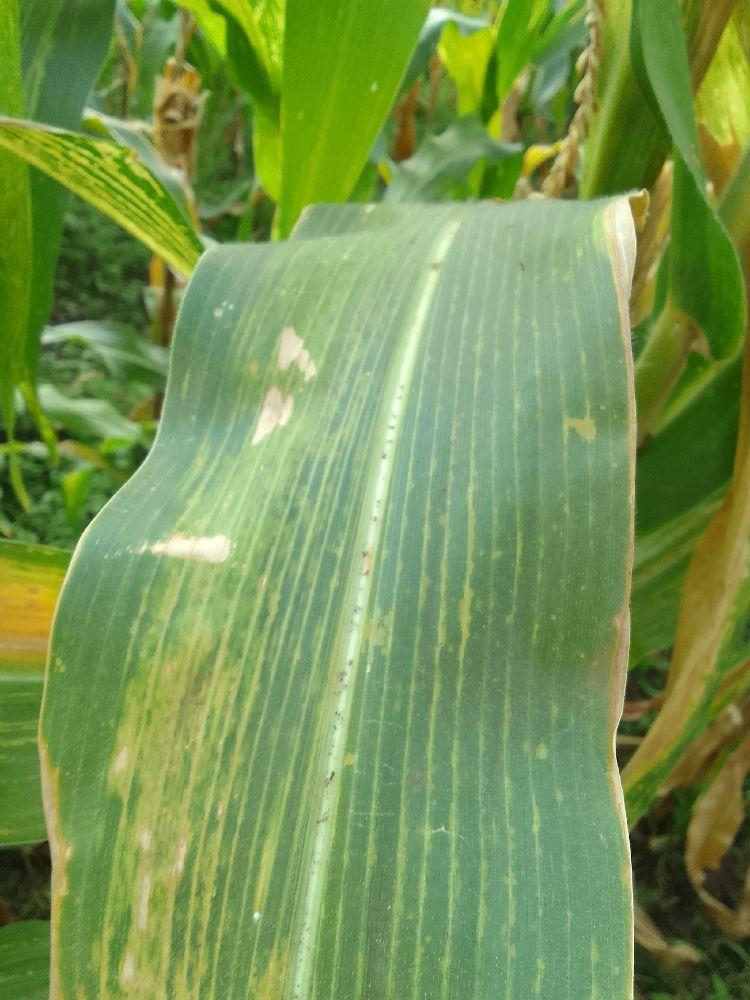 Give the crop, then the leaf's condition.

maize, maize lethal necrosis
